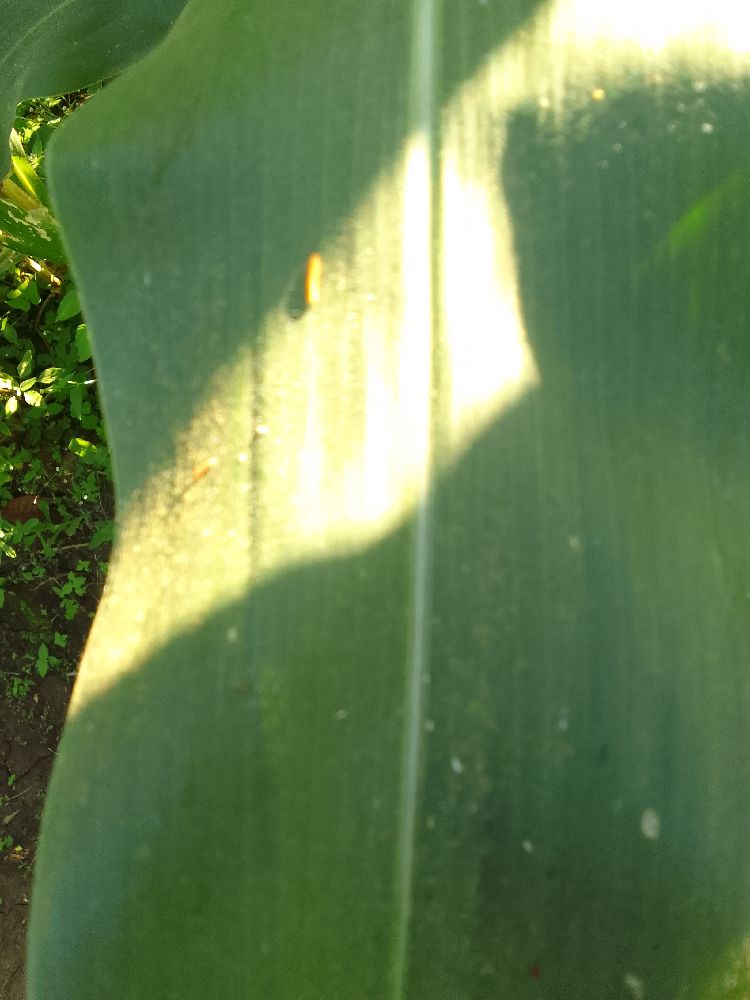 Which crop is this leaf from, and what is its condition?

maize, healthy
